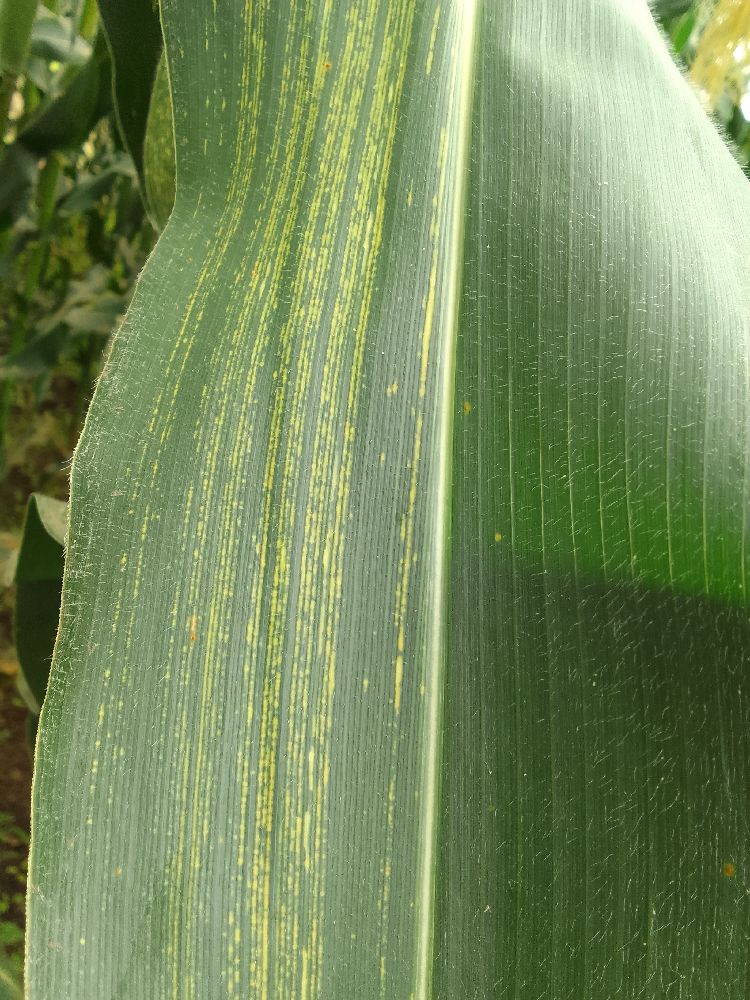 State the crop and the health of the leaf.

maize, maize streak virus
